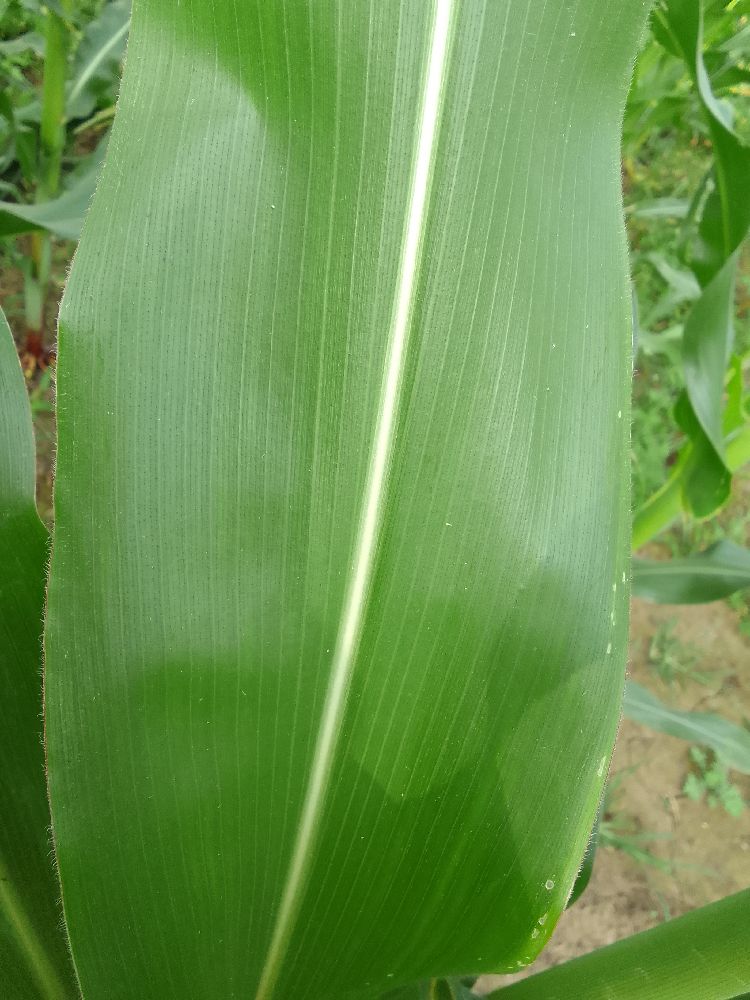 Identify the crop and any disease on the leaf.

maize, healthy
